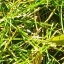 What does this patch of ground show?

grass
